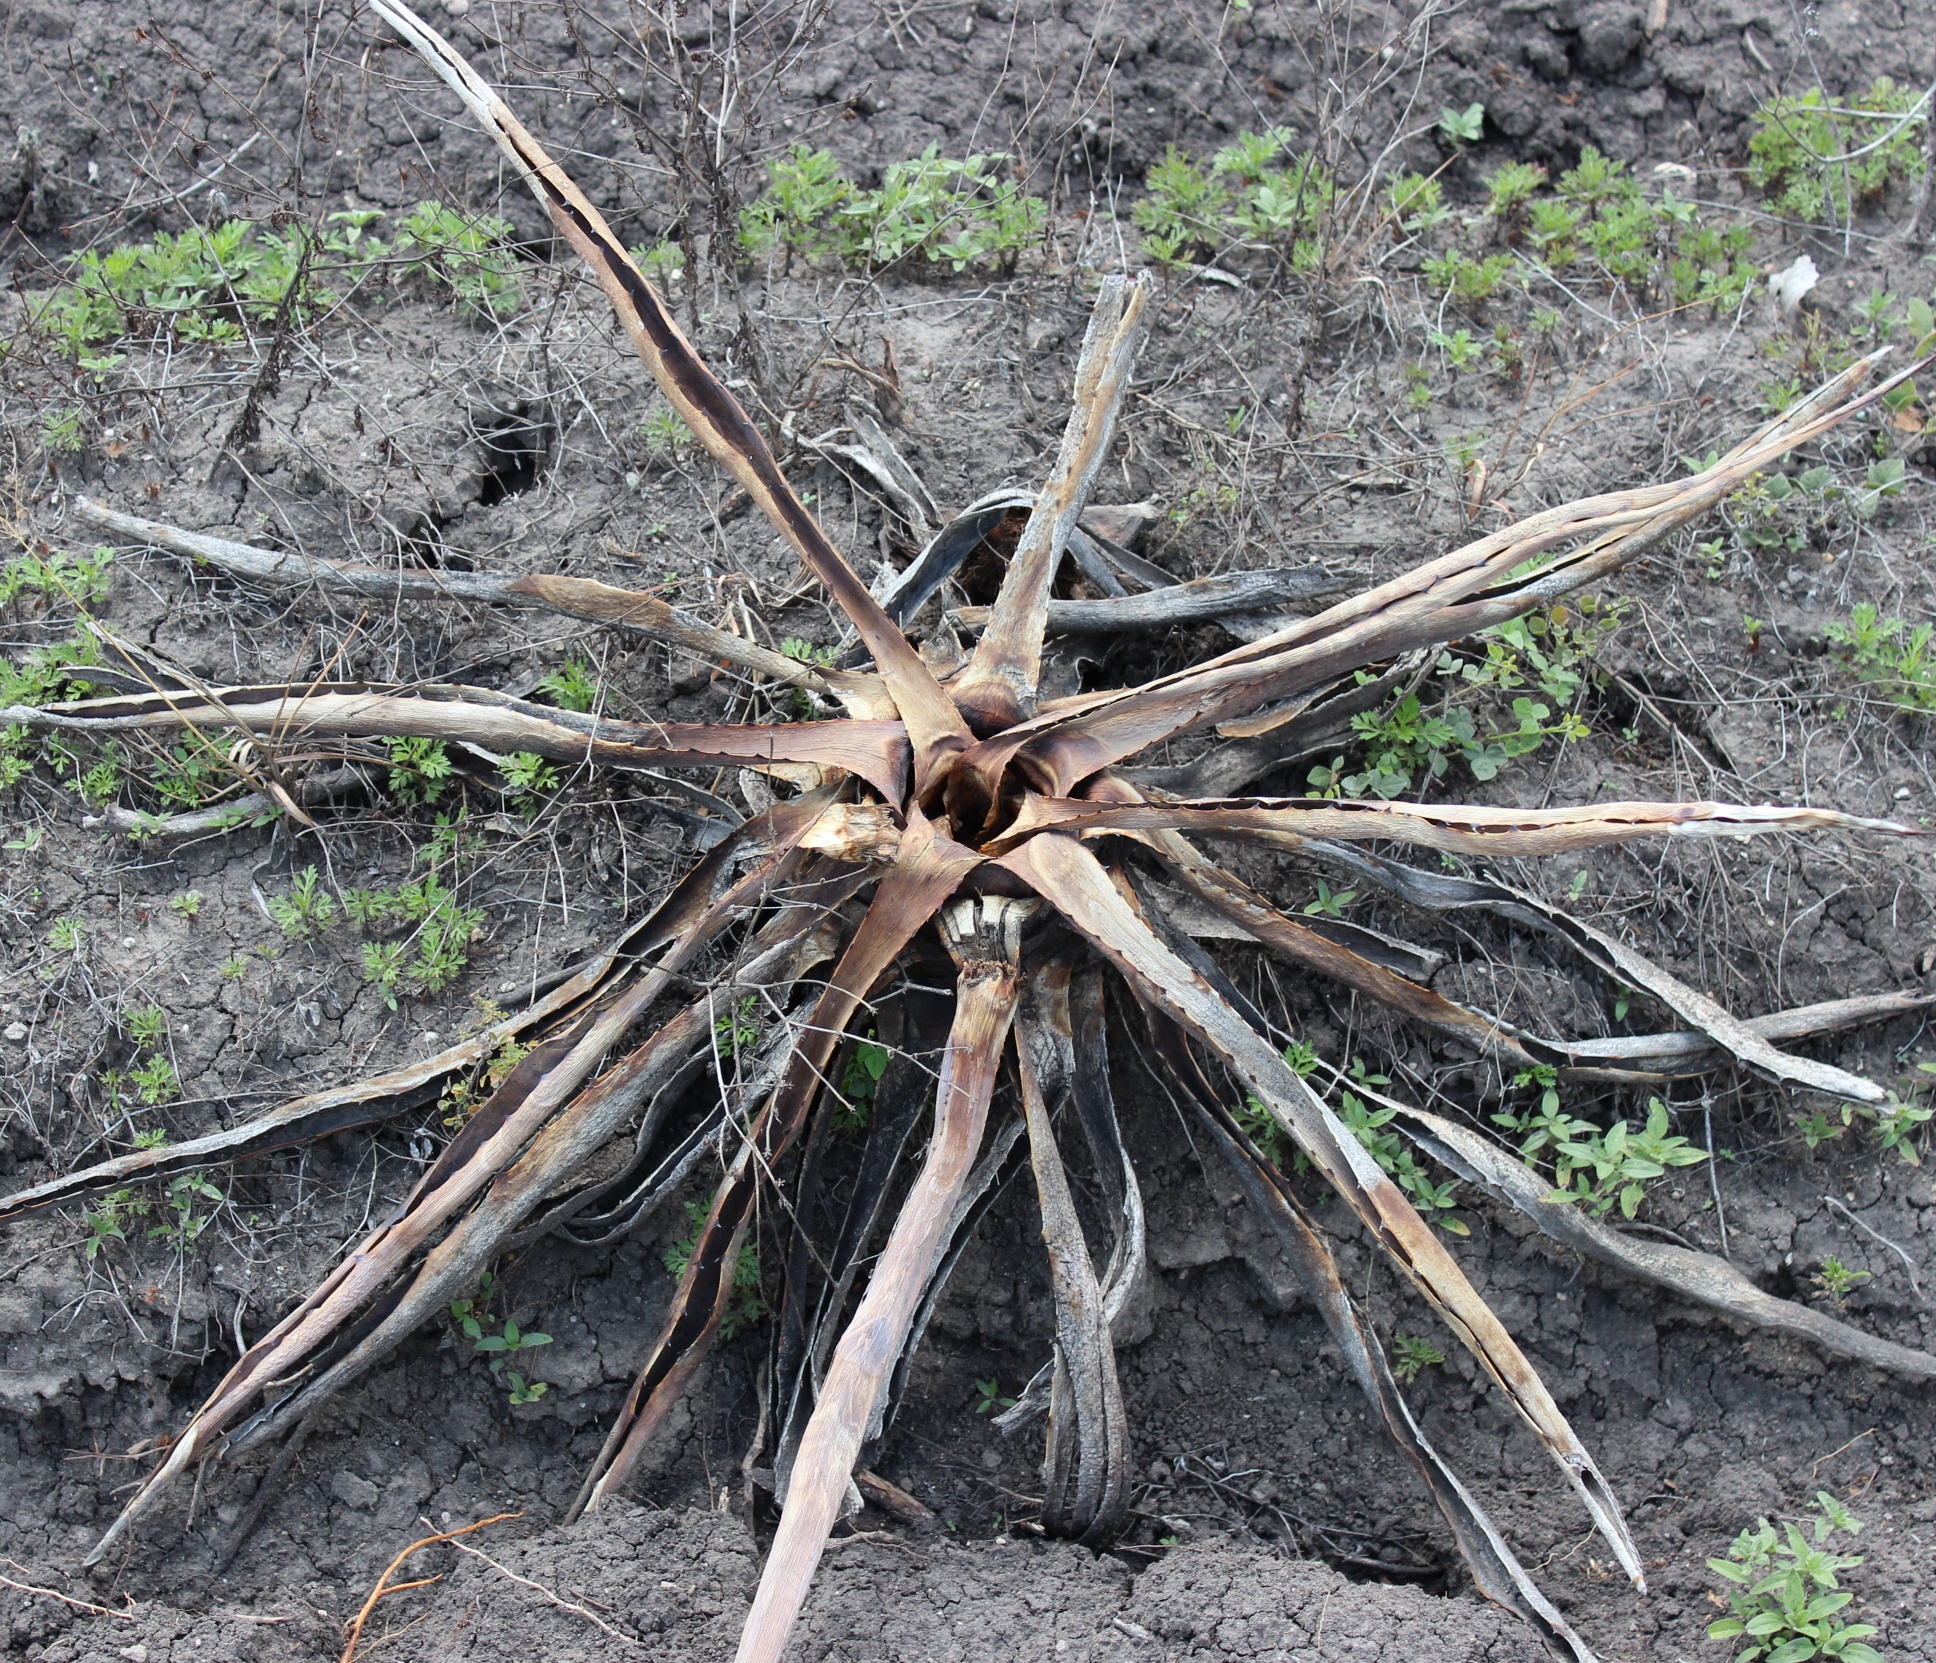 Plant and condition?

agave, sick
